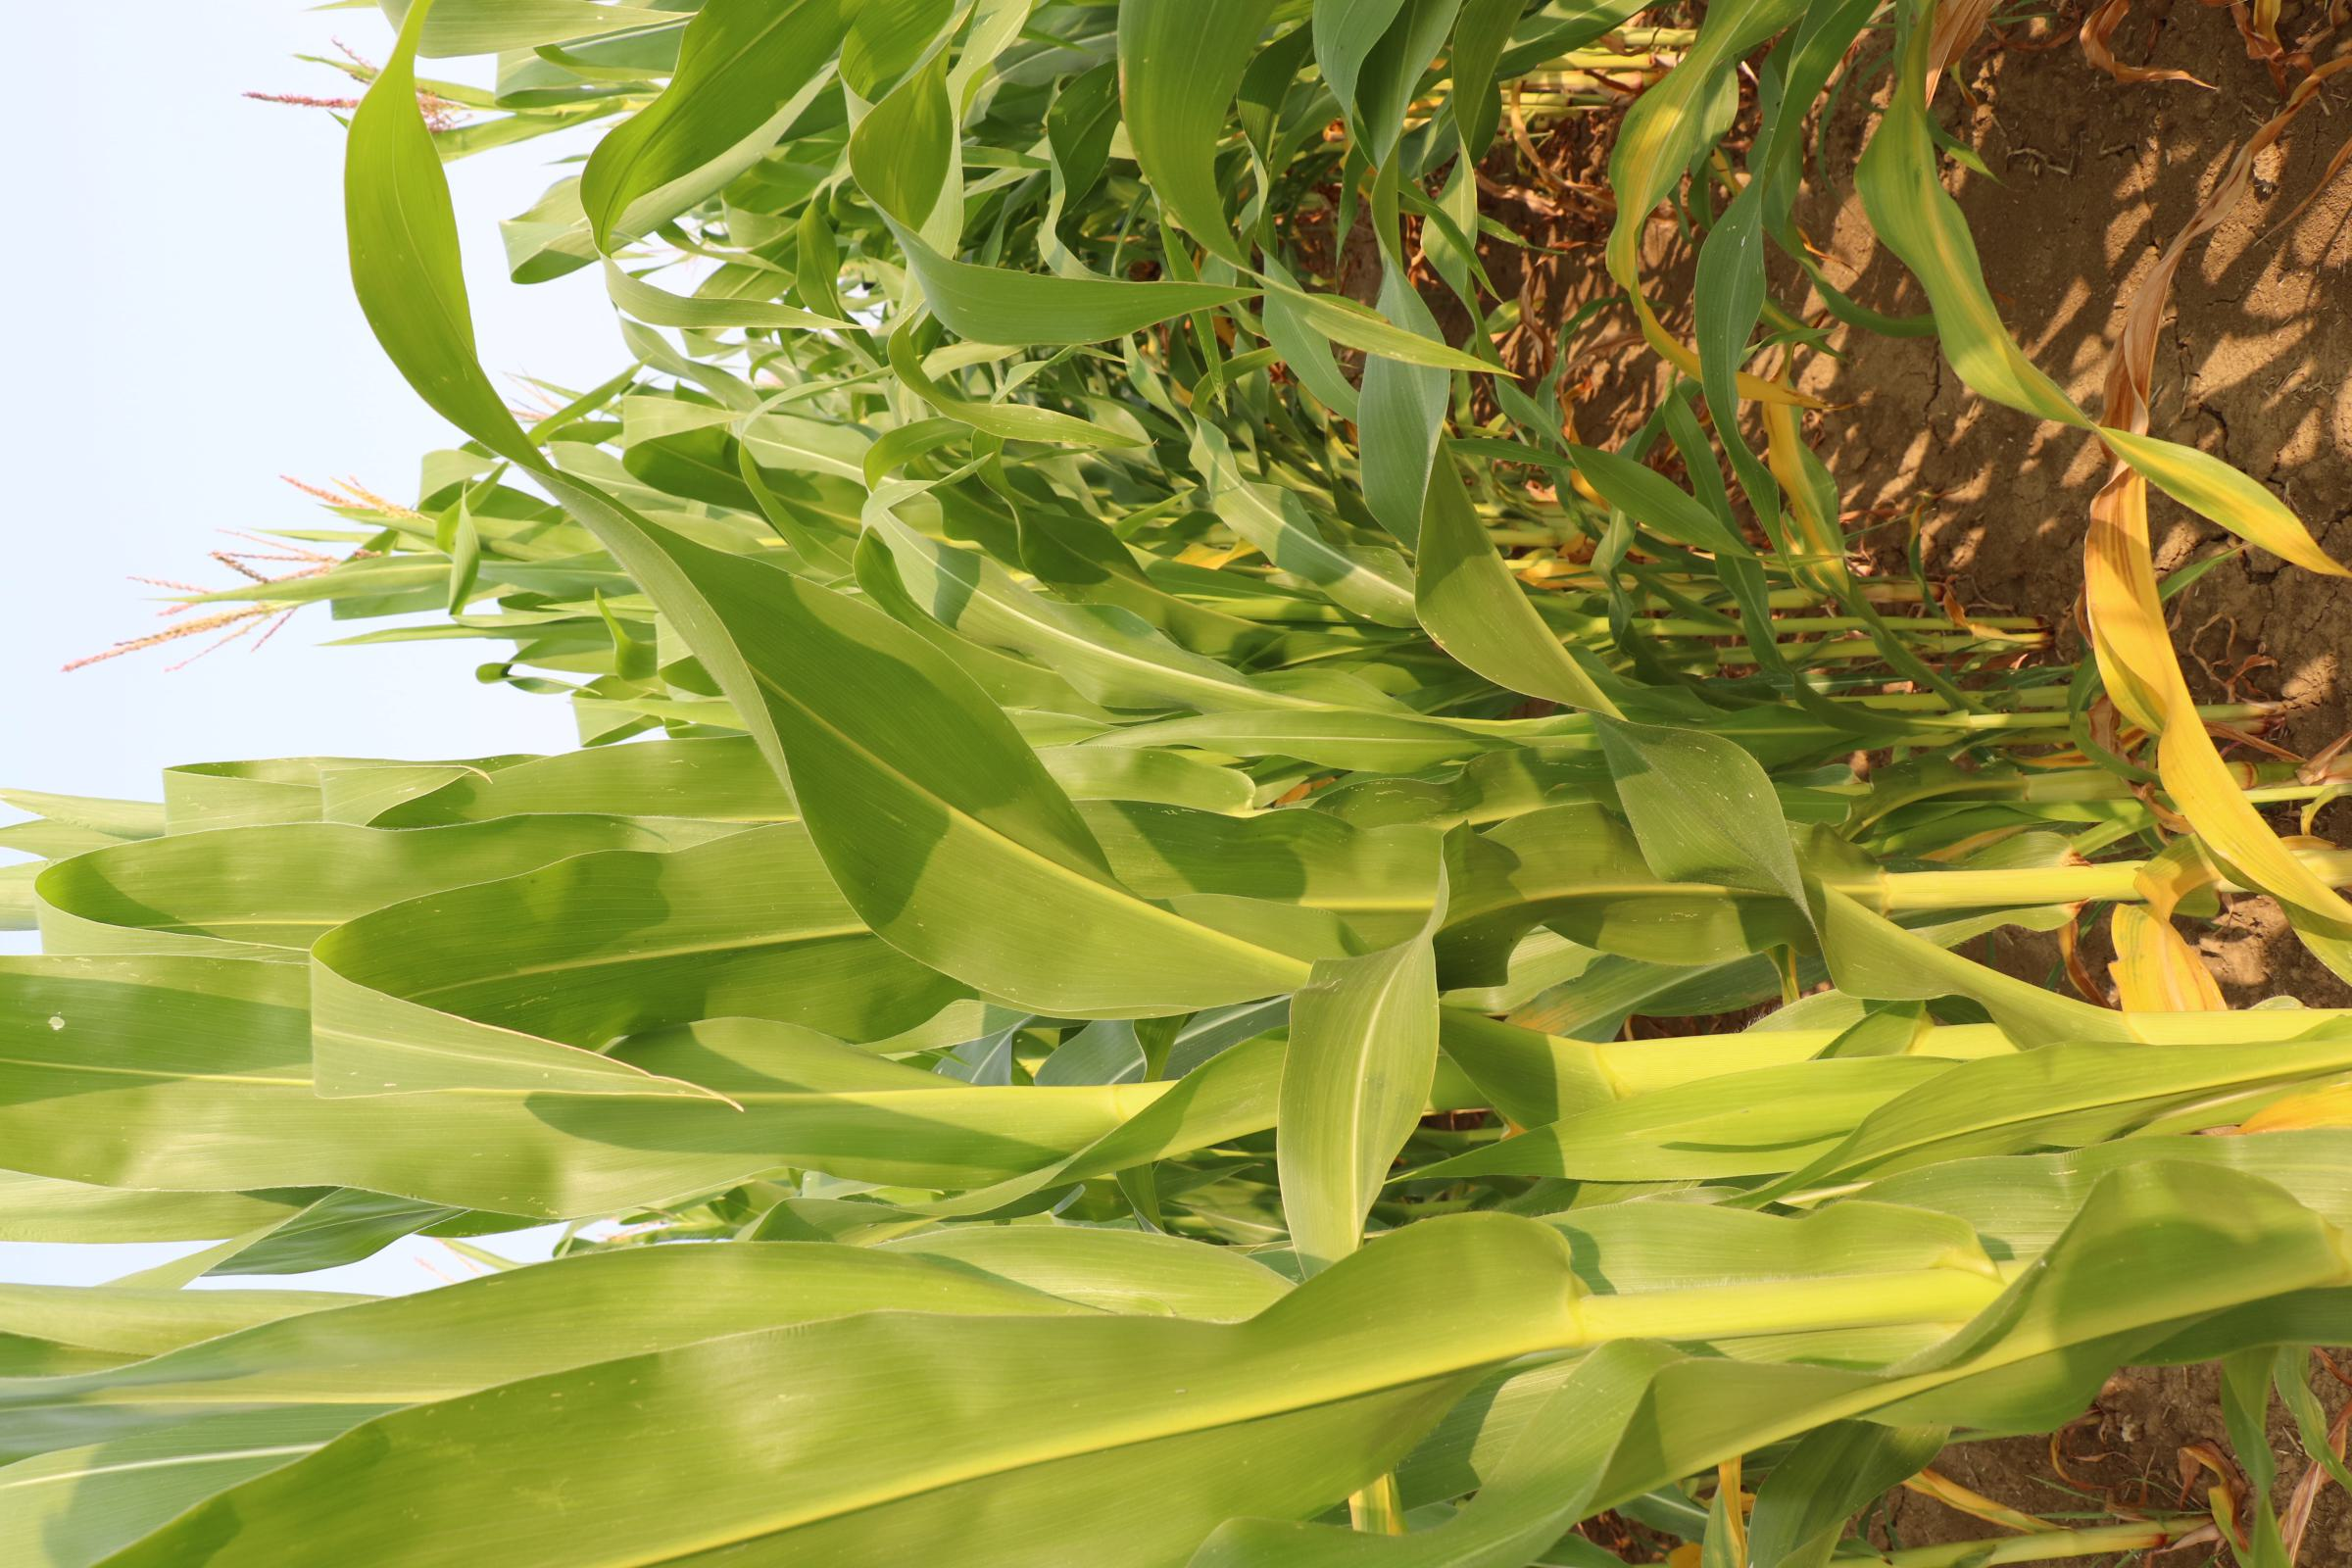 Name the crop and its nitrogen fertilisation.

maize, no added nitrogen
